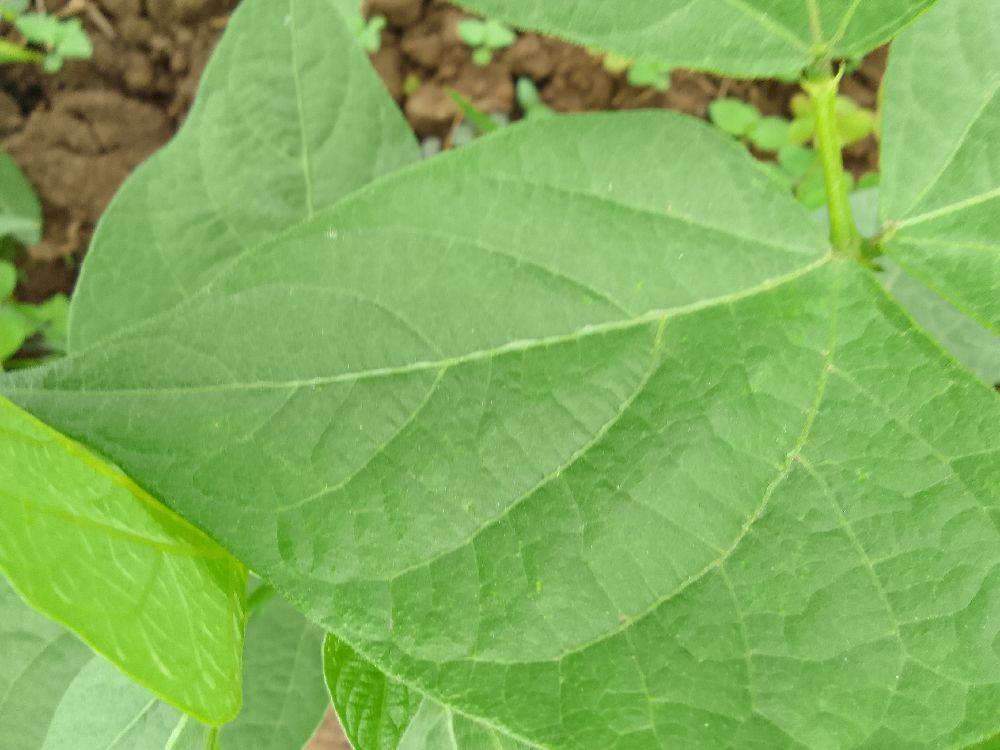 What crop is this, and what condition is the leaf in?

common bean, healthy
